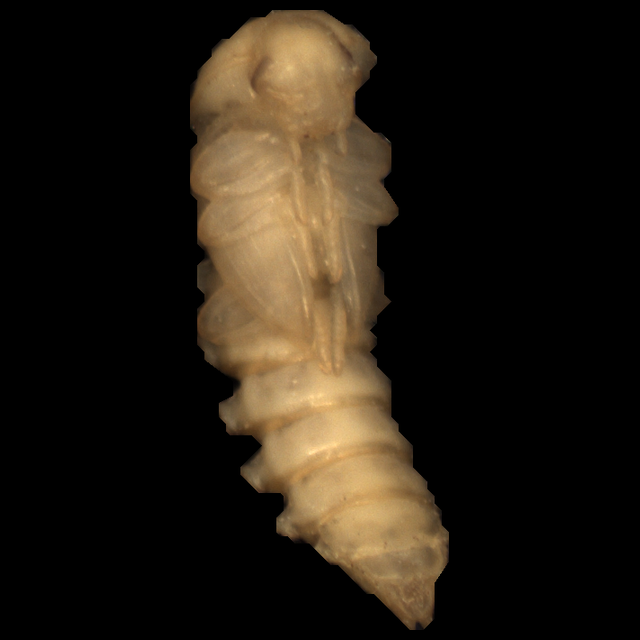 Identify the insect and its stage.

mealworm pupa
